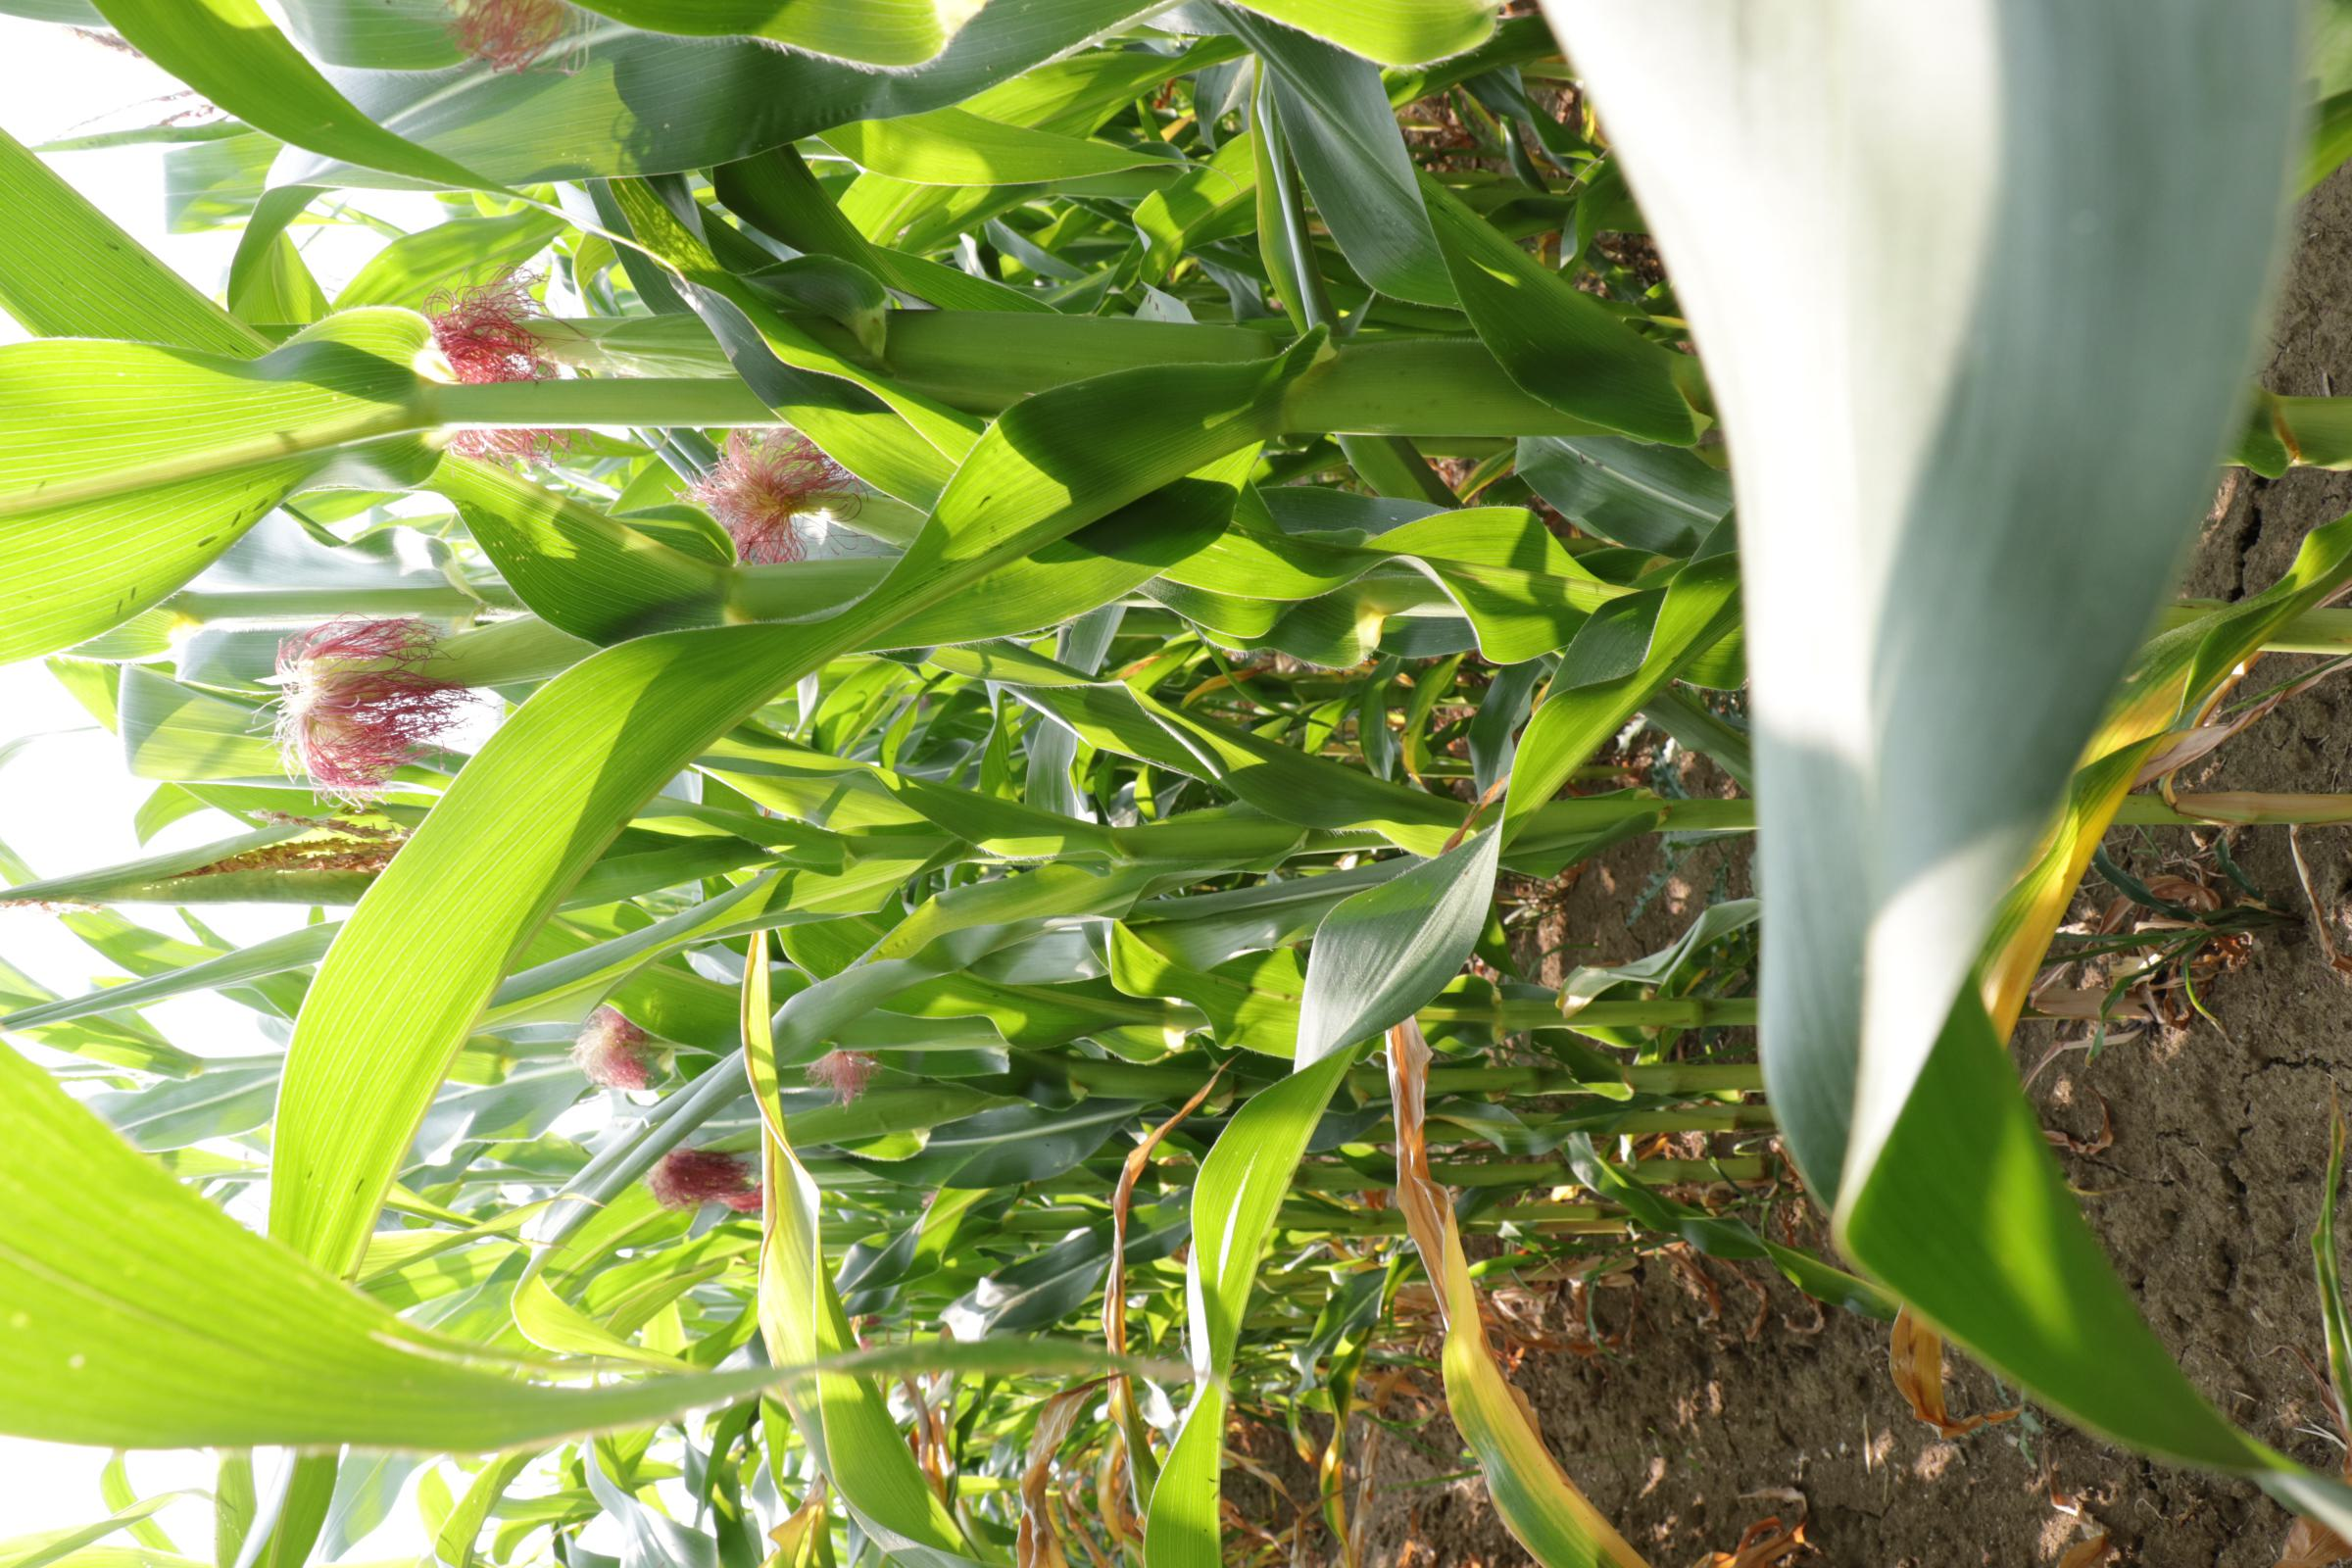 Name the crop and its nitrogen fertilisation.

maize, reduced nitrogen fertilisation
